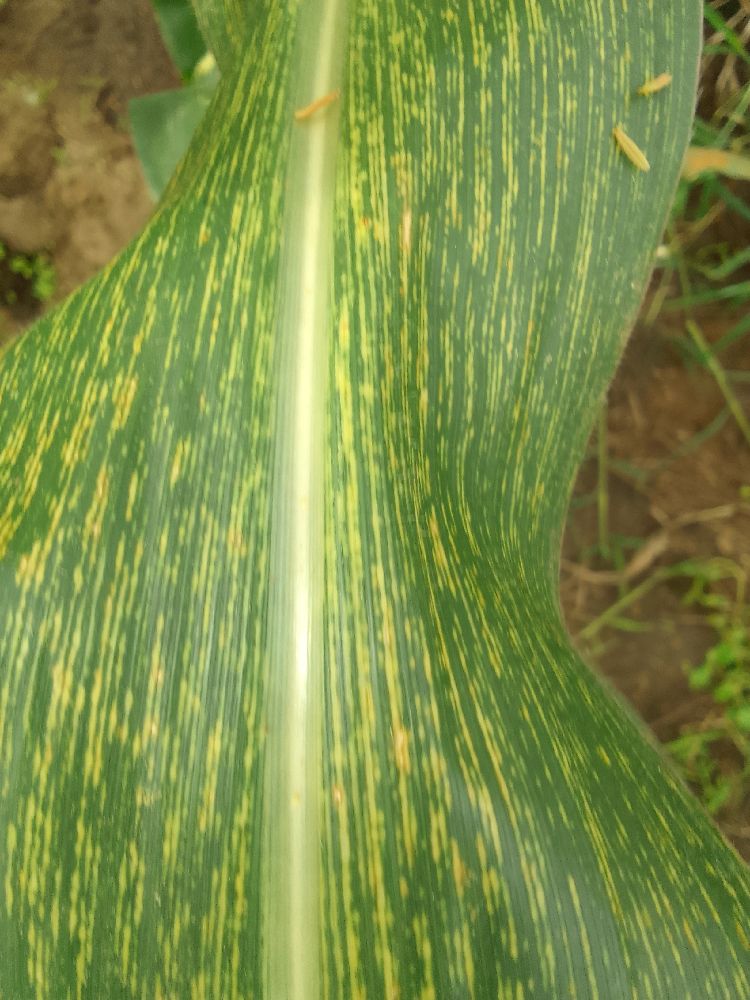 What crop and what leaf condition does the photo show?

maize, maize streak virus
